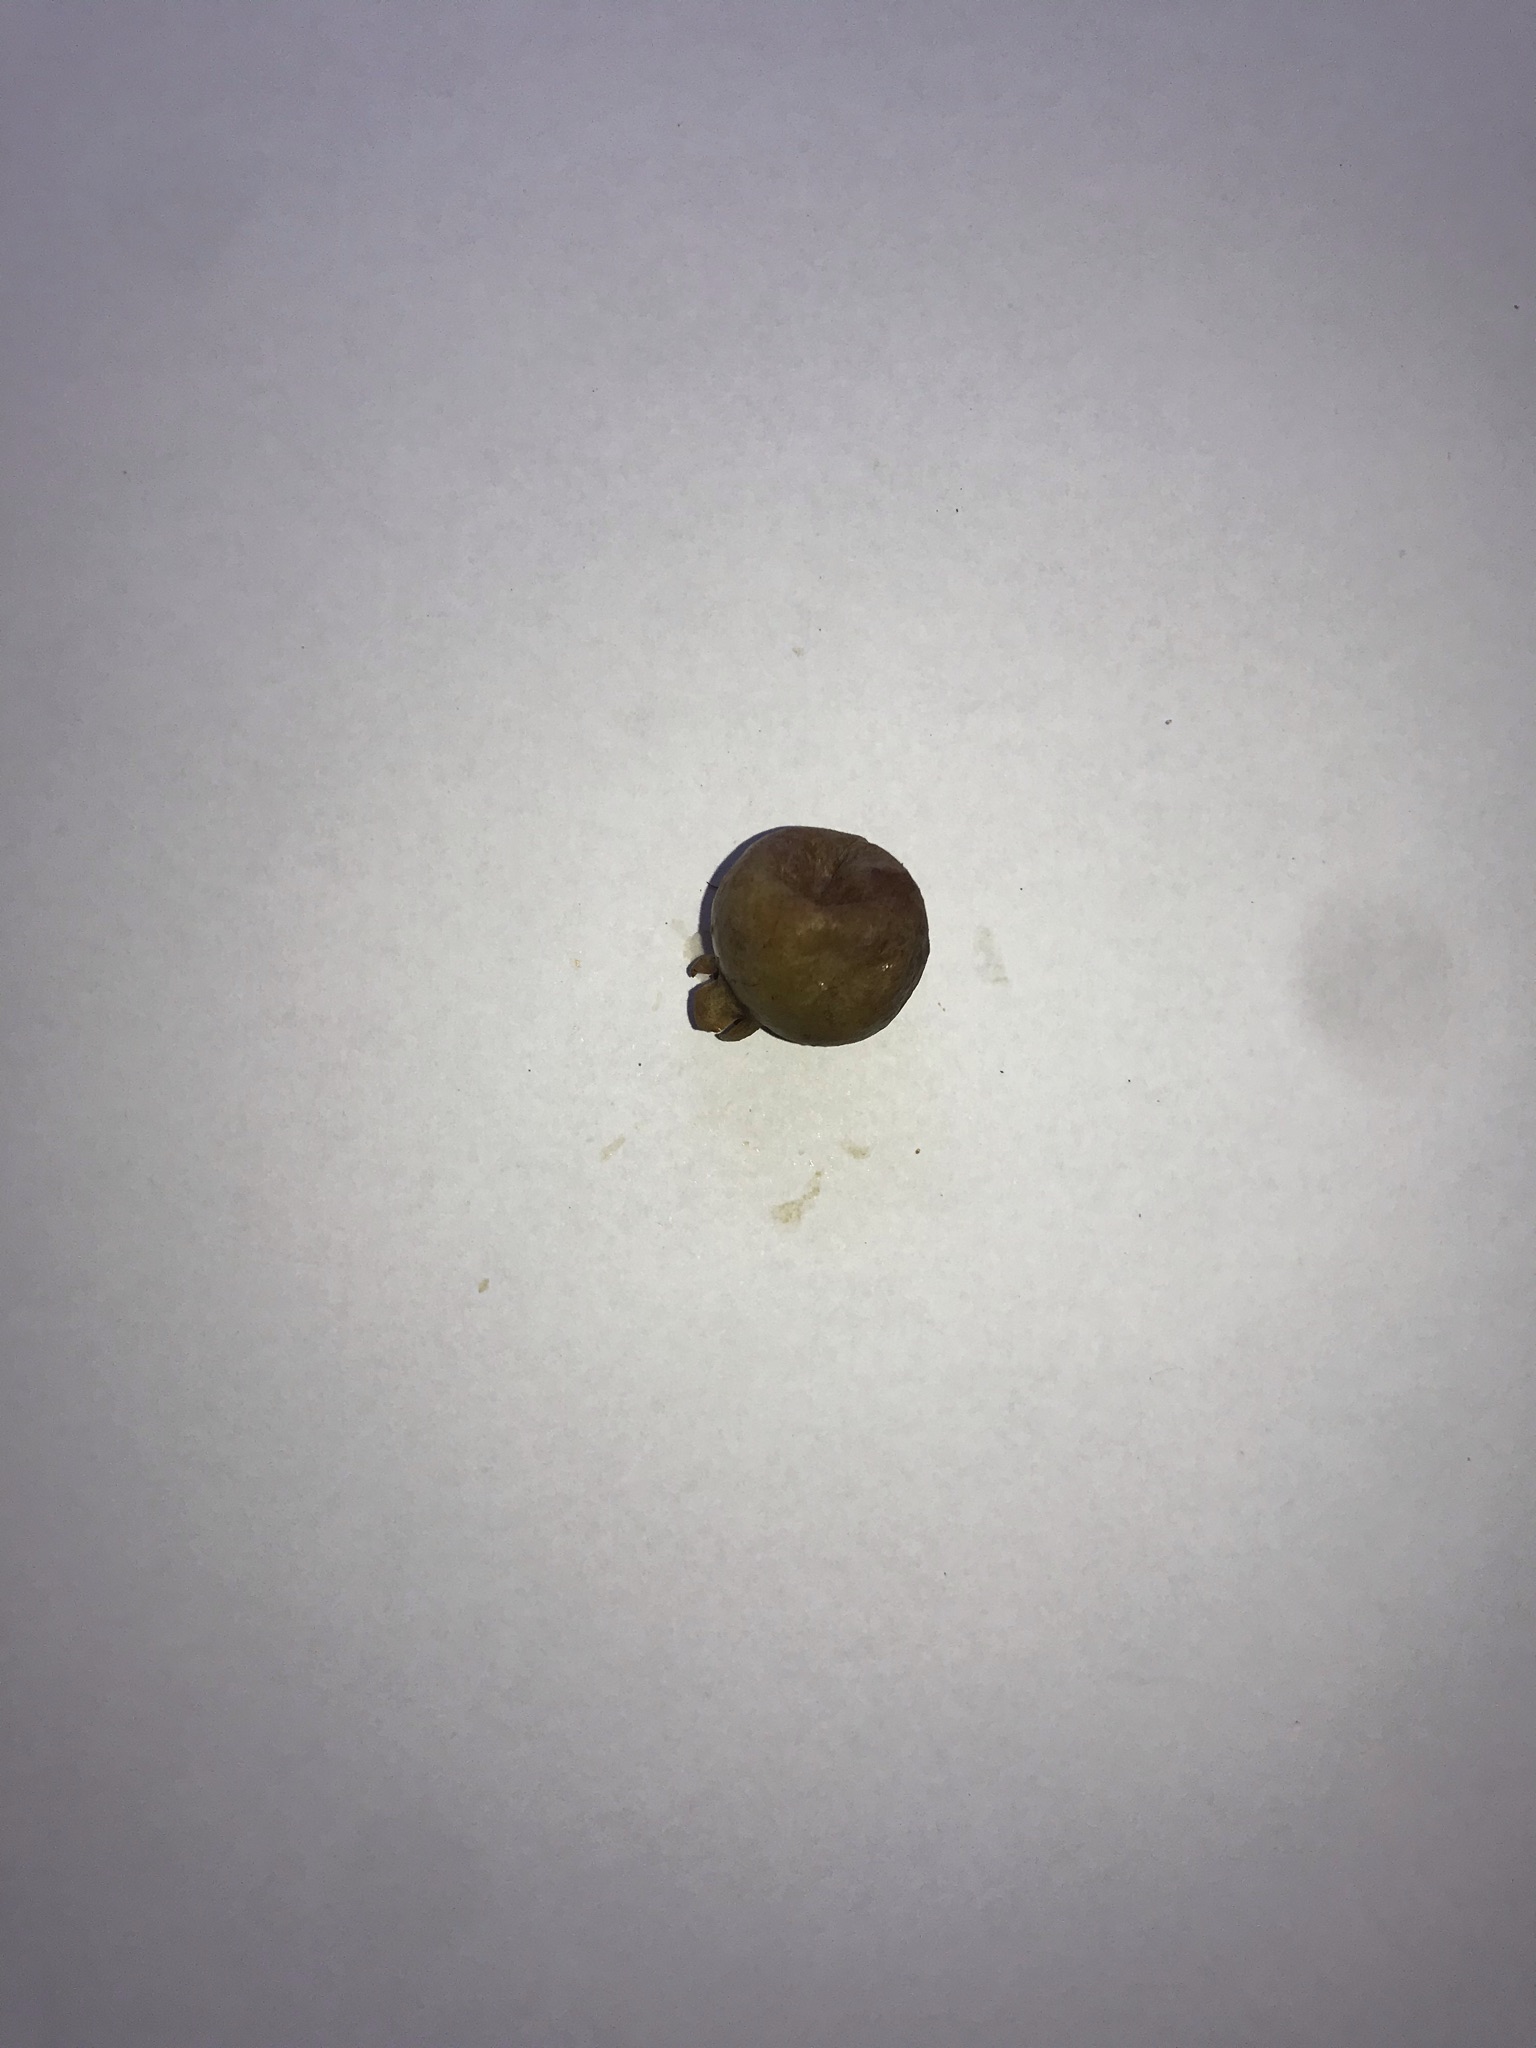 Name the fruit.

gabiroba
